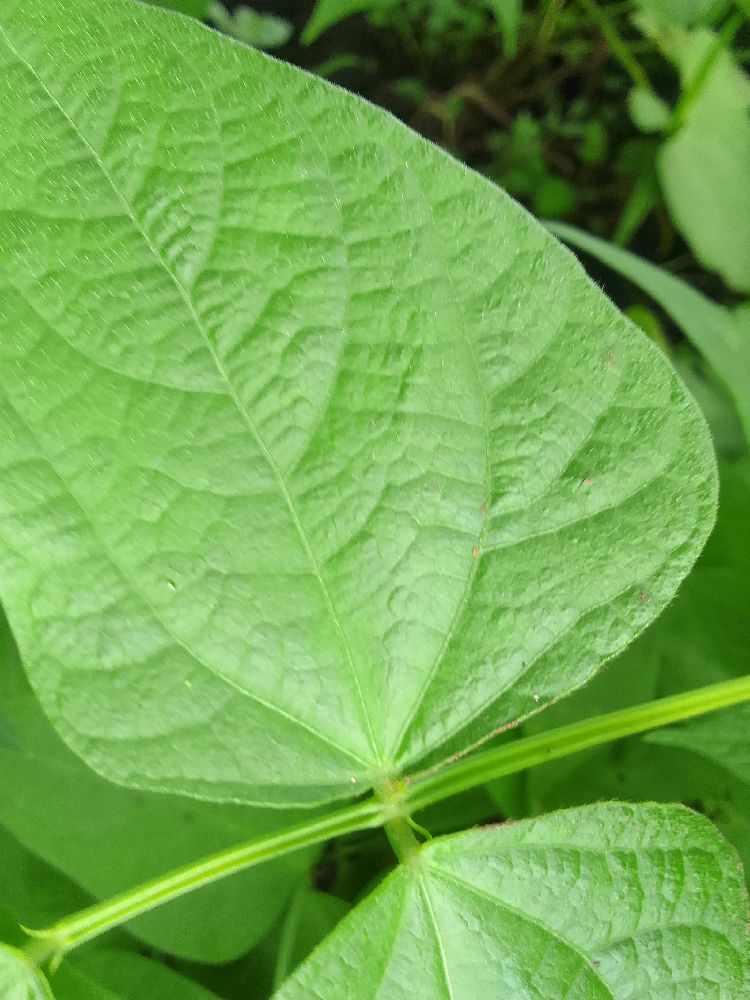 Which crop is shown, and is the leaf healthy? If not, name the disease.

common bean, healthy
